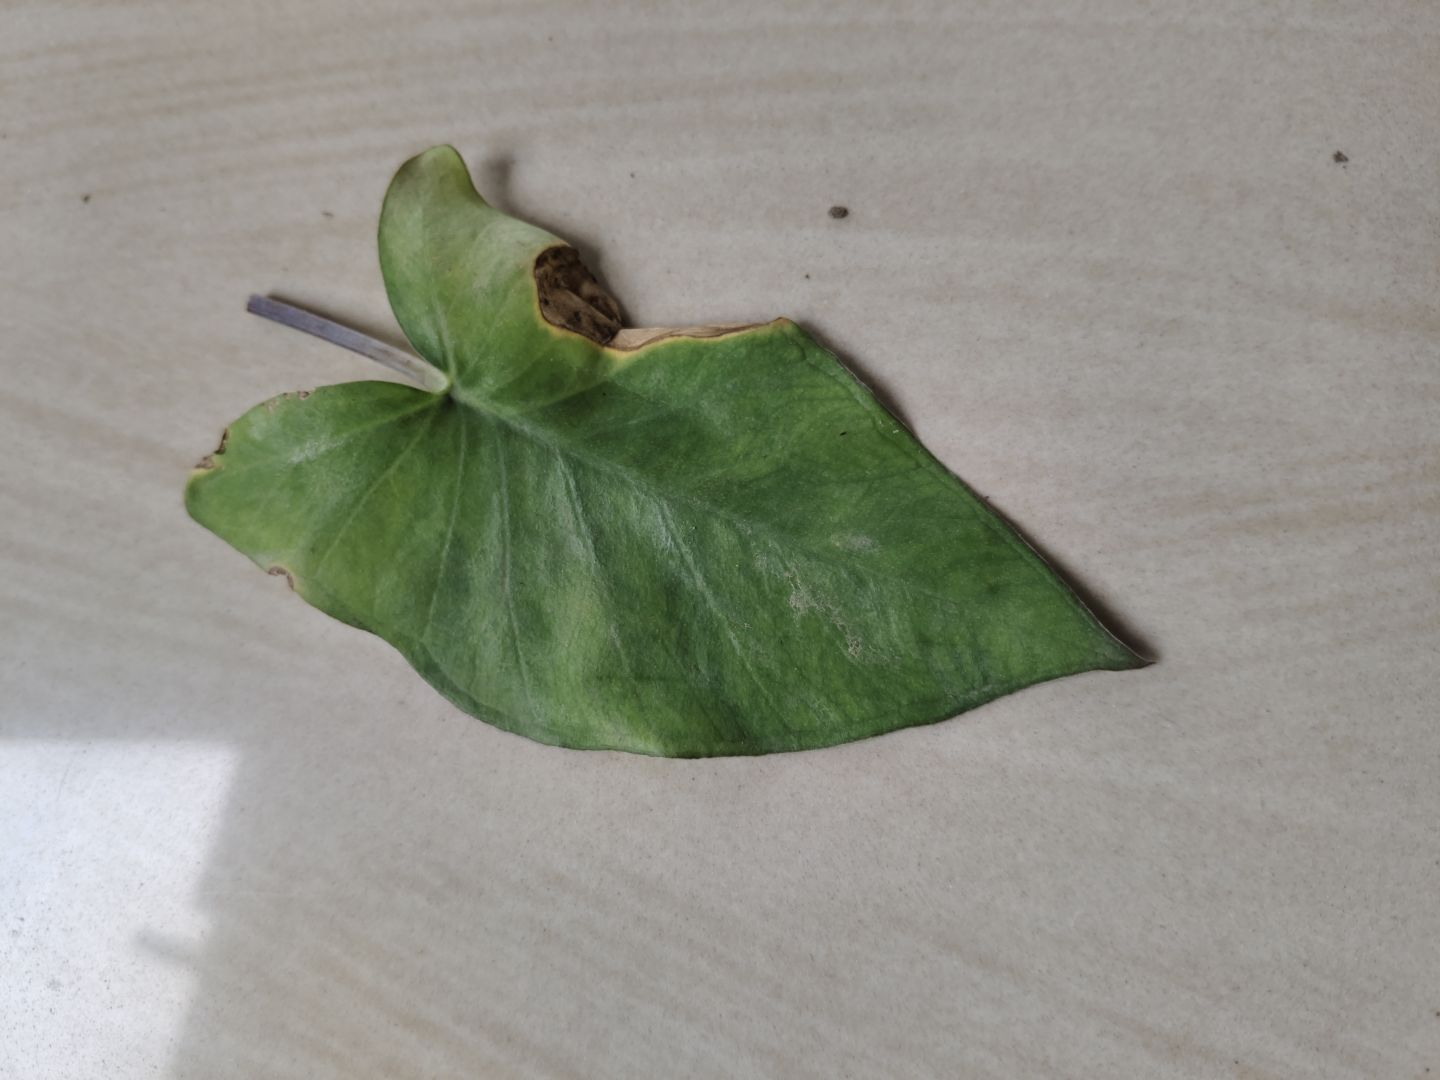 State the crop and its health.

taro, leaf blight
